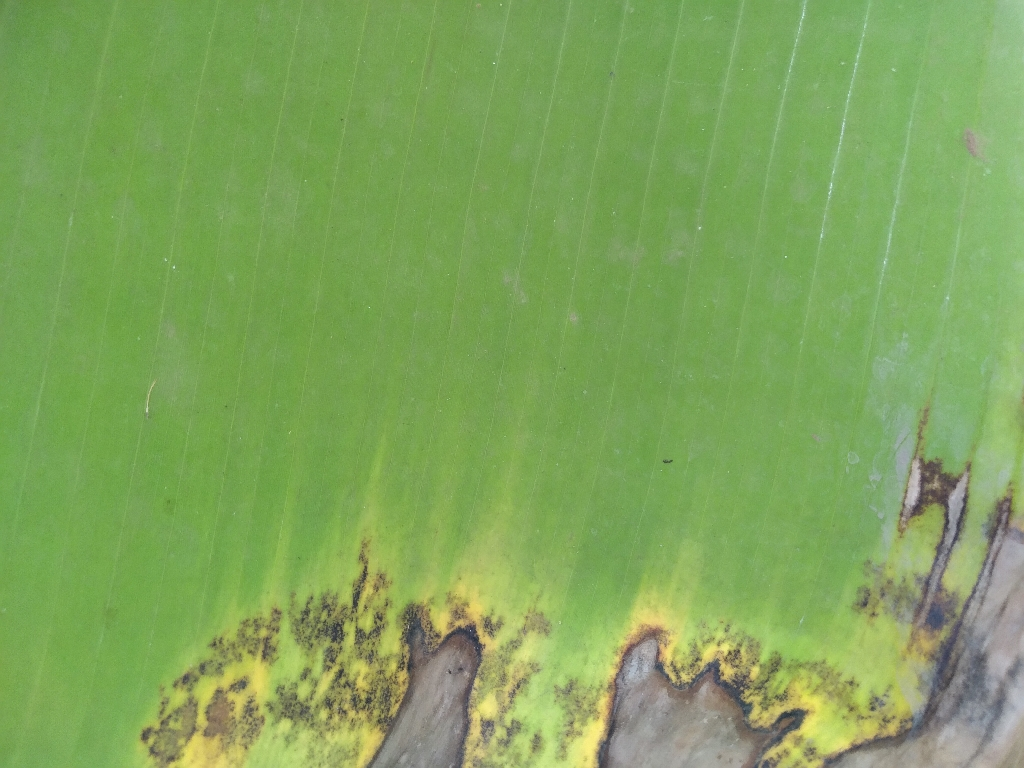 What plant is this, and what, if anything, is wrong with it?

banana, black sigatoka
